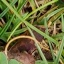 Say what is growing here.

grass
